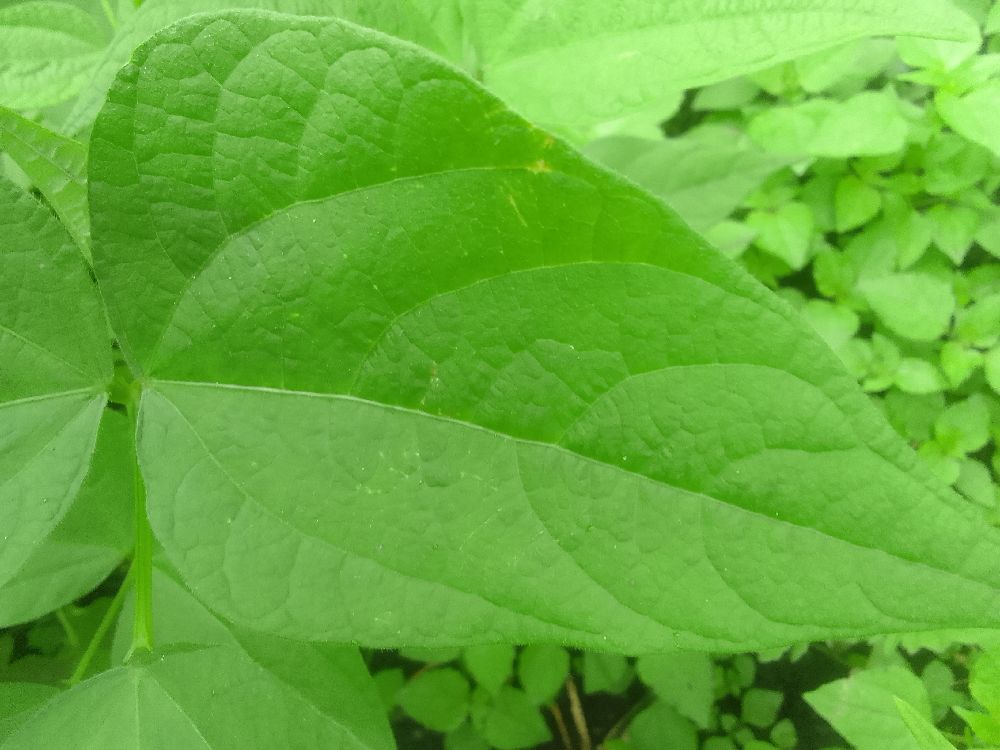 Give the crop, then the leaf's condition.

common bean, healthy
